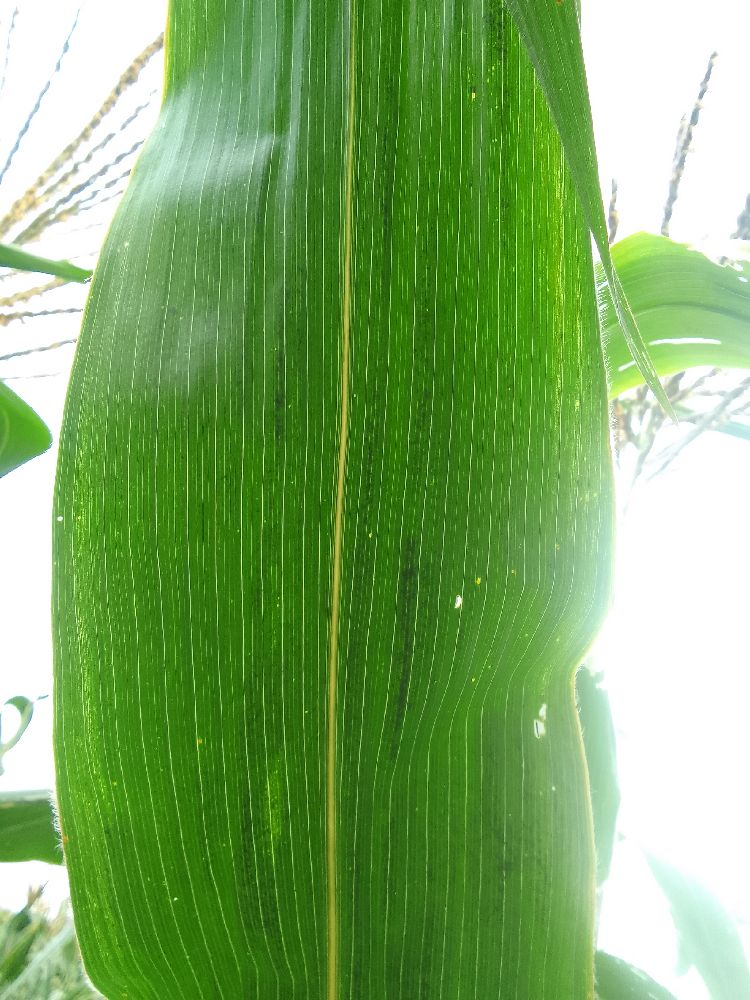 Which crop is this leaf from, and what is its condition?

maize, healthy
